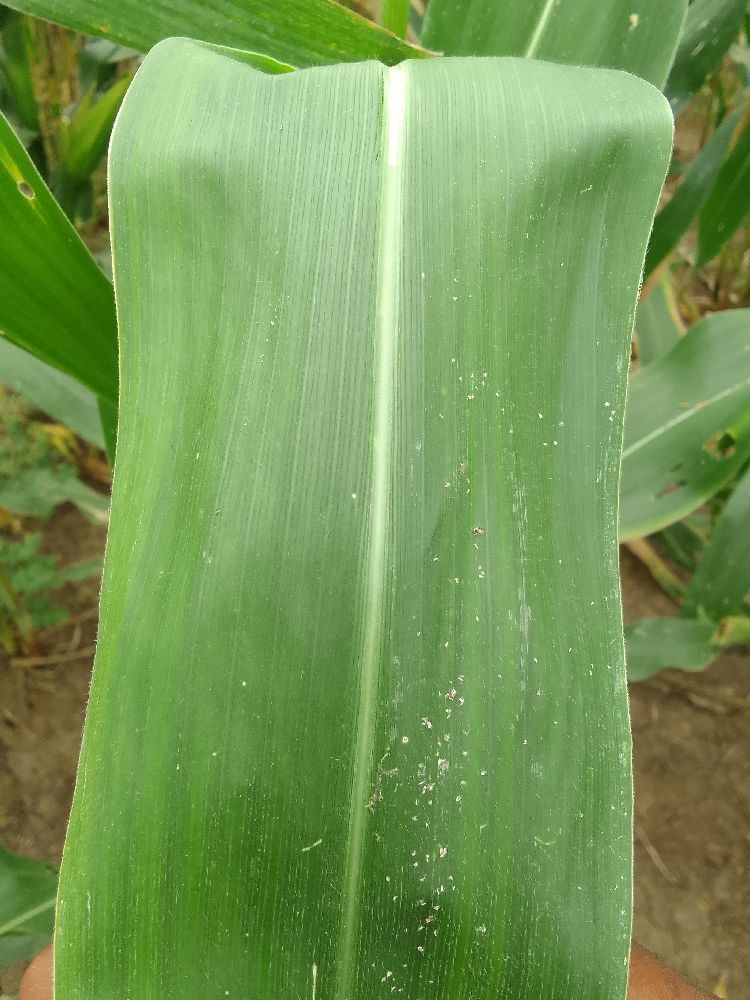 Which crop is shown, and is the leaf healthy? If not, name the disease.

maize, healthy
